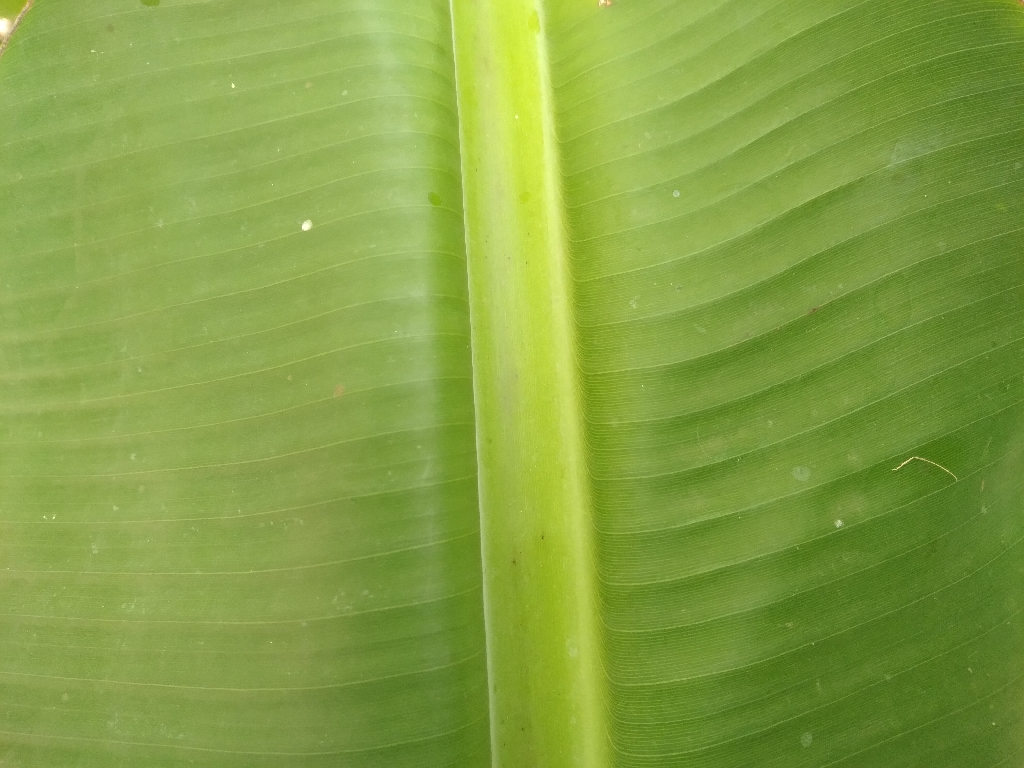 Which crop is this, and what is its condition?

banana, healthy
